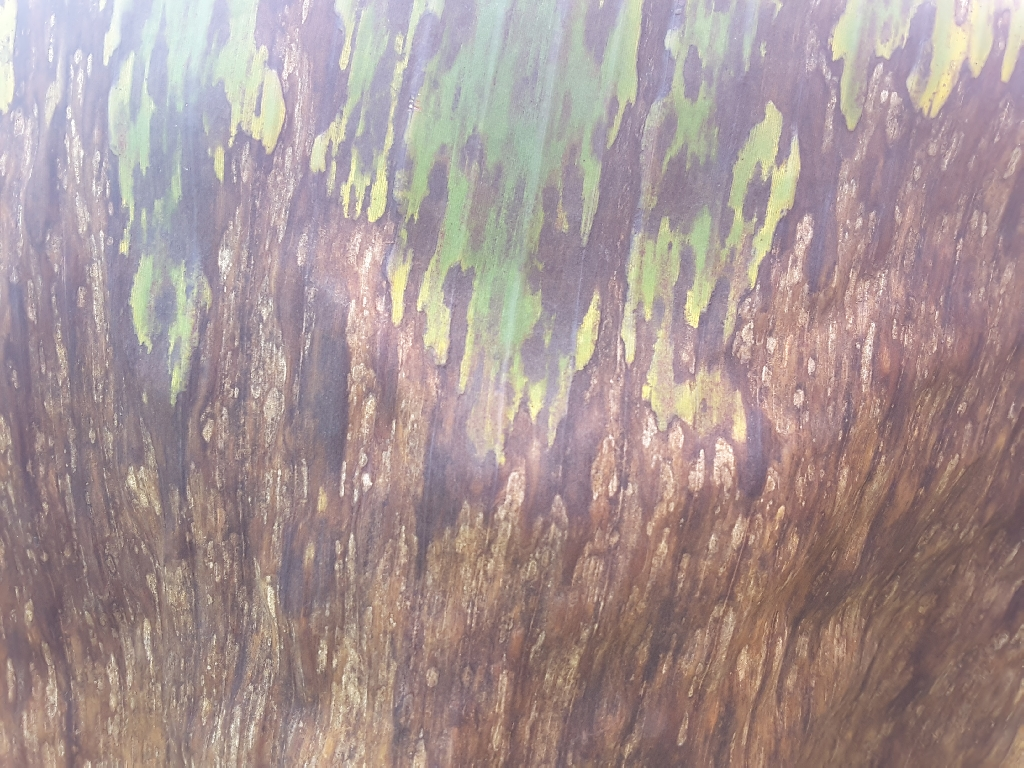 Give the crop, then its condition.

banana, black sigatoka
